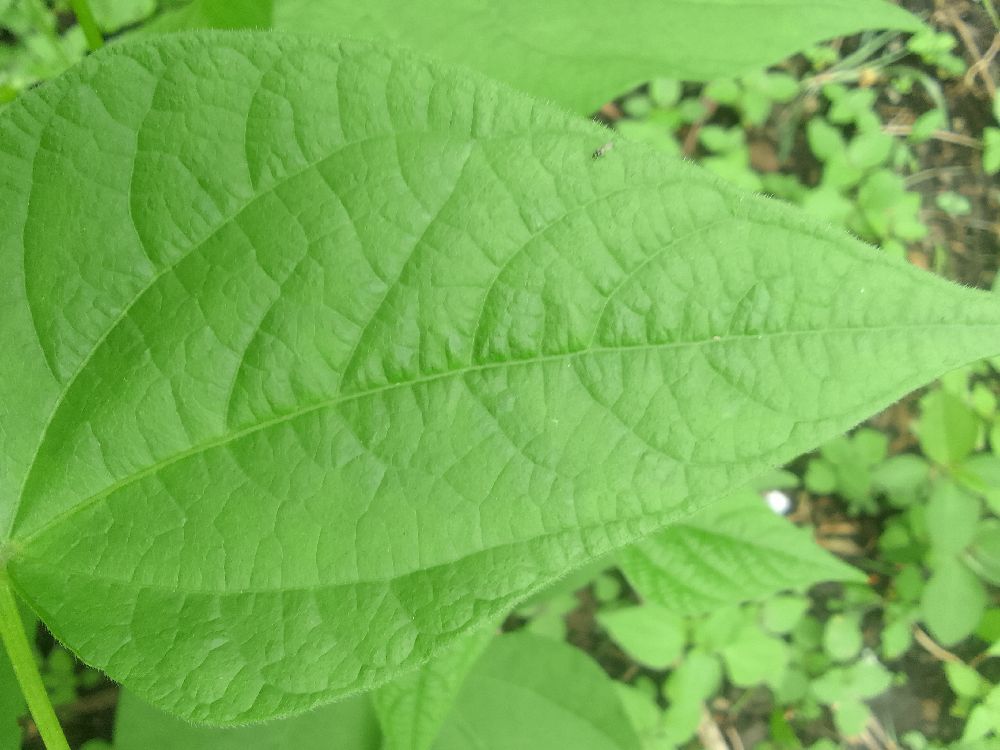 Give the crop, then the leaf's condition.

common bean, healthy
